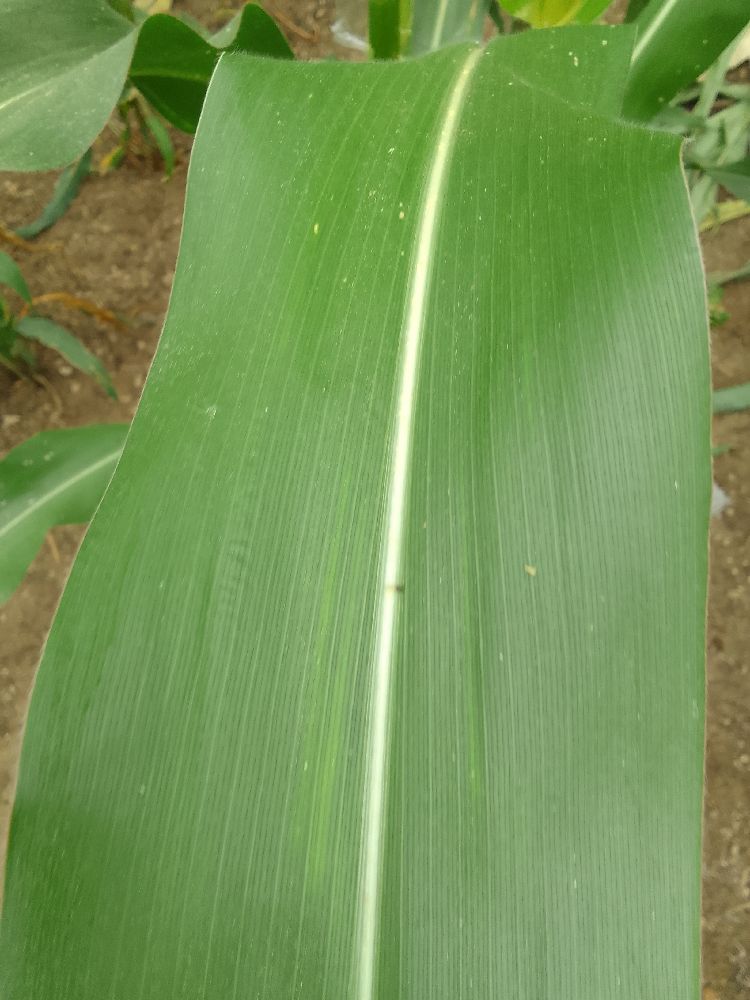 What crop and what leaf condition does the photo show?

maize, healthy
